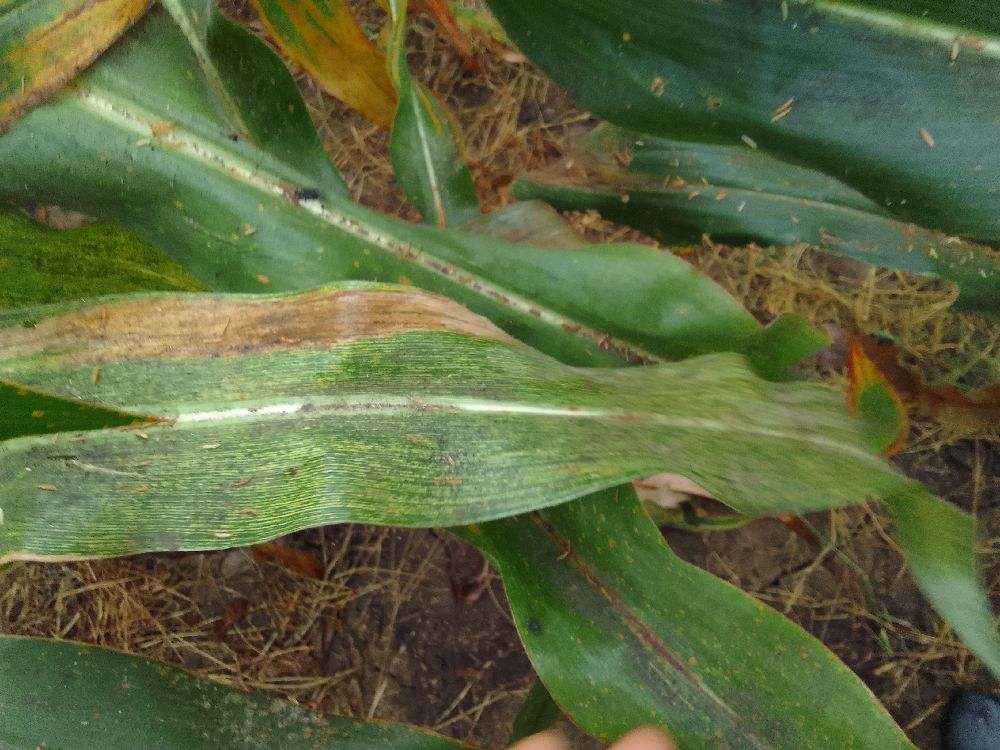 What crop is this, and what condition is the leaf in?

maize, maize streak virus
